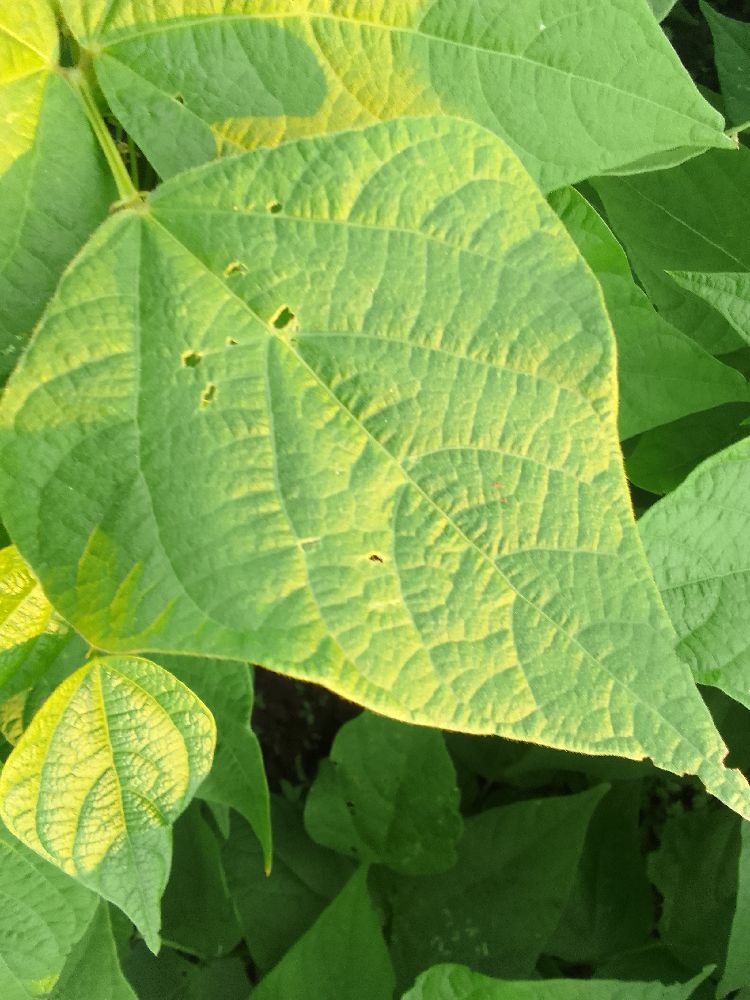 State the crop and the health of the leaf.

common bean, healthy
